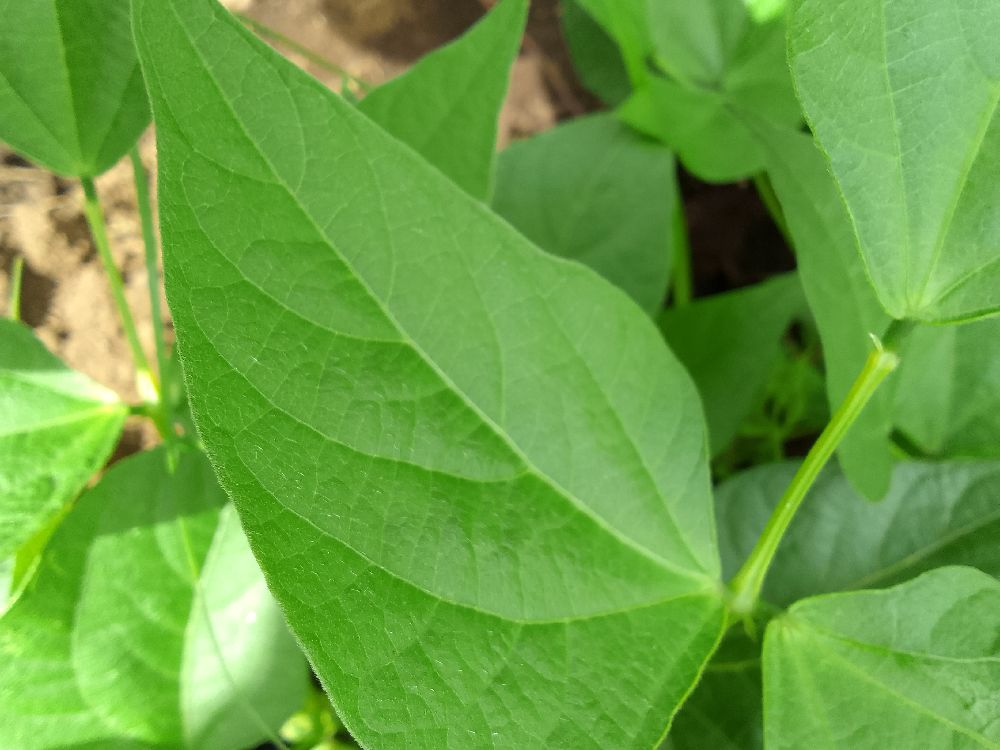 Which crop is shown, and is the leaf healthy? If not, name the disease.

common bean, healthy
